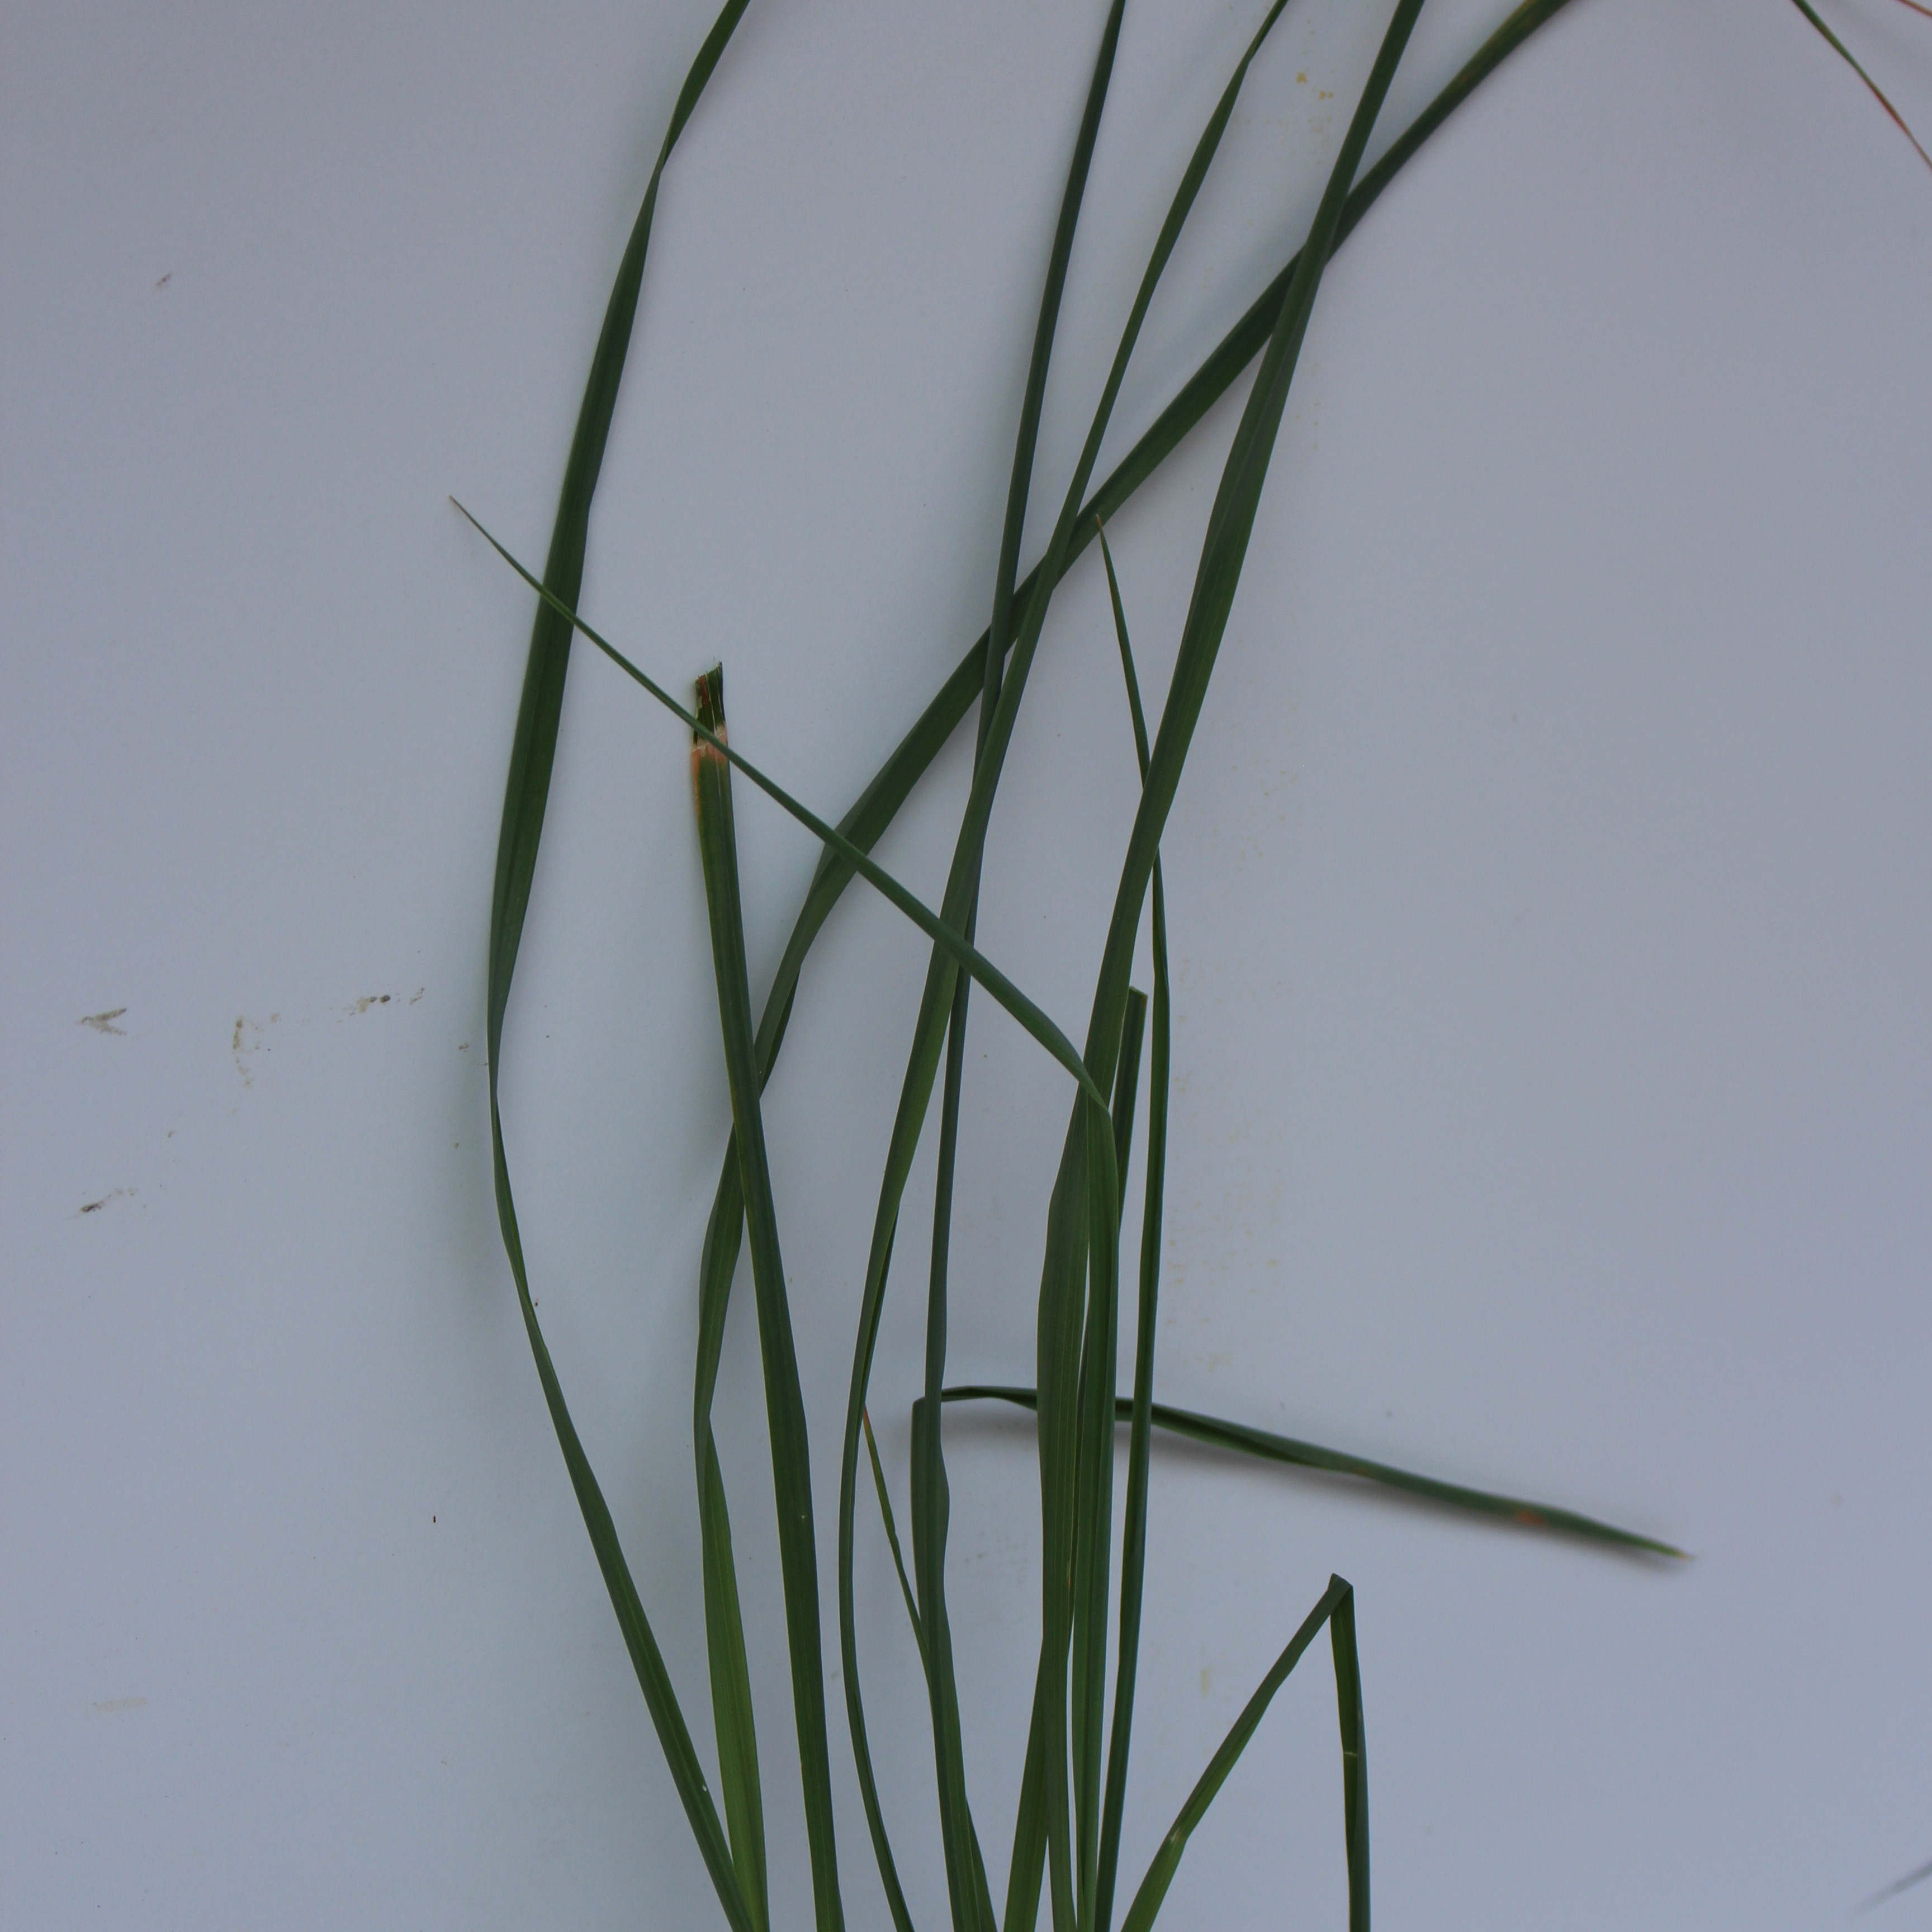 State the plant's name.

Avena sterilis
